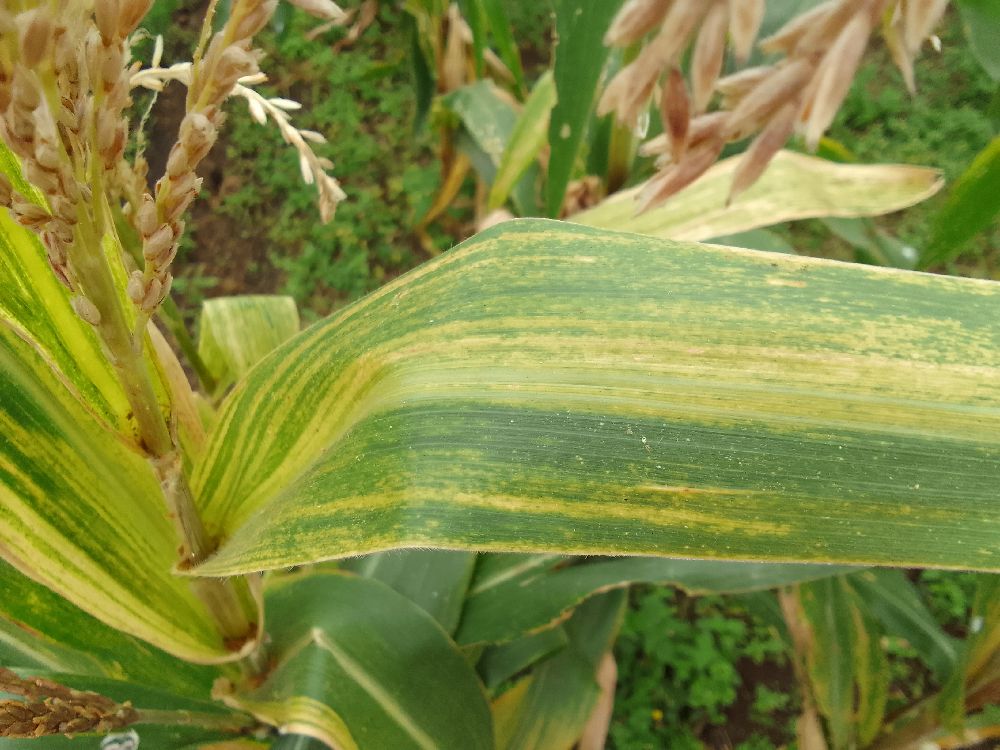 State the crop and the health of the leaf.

maize, maize lethal necrosis
